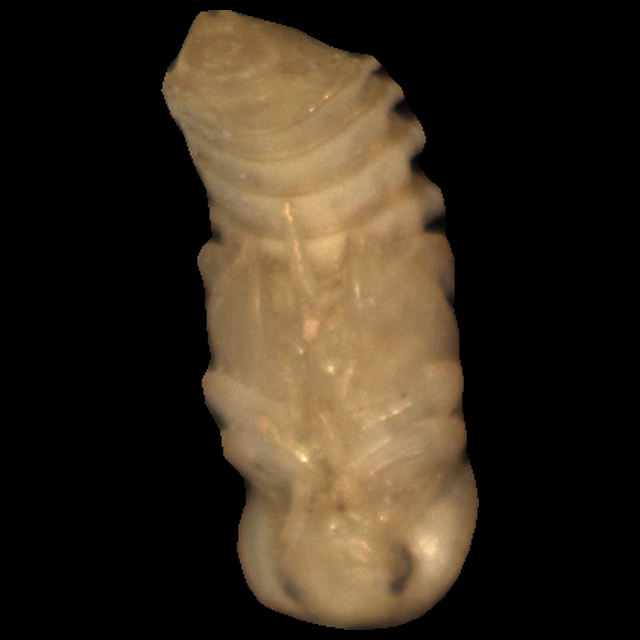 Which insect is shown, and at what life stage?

mealworm pupa
